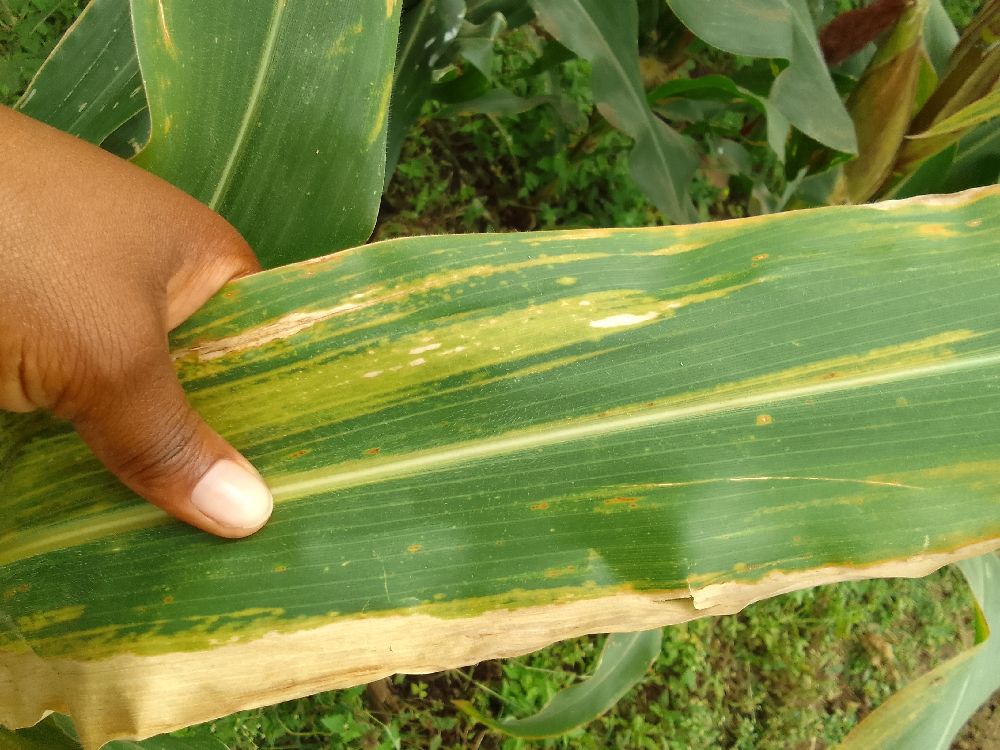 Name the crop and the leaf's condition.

maize, maize lethal necrosis
